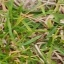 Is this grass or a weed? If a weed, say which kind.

grass
